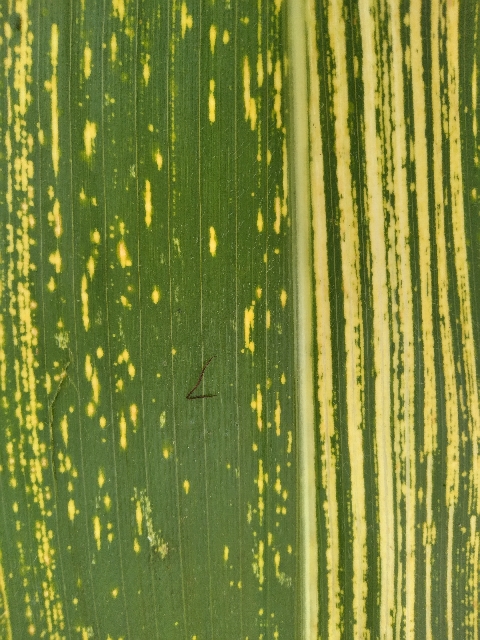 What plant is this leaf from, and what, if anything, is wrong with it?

maize, maize streak virus
